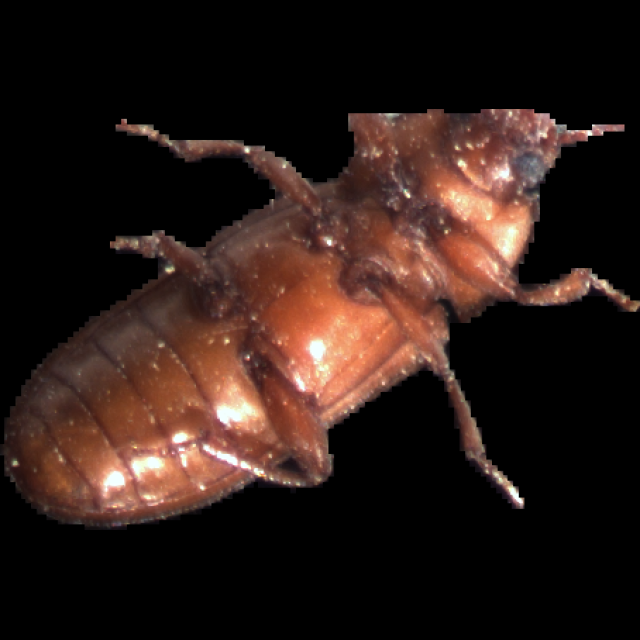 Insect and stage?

mealworm beetle
